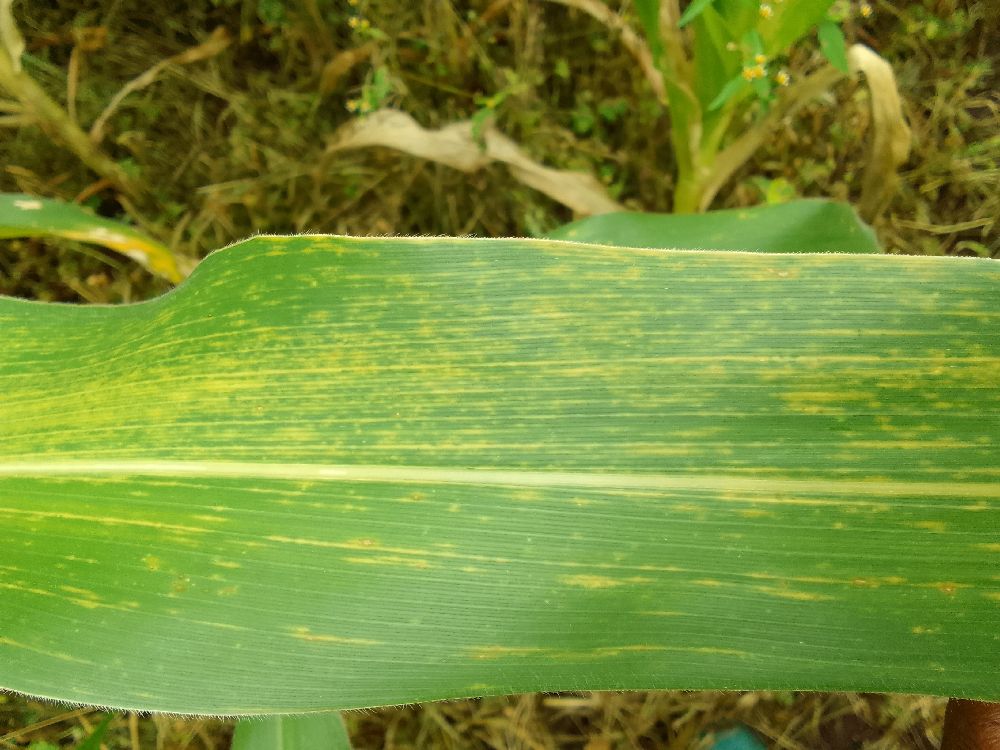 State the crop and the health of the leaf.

maize, maize lethal necrosis
